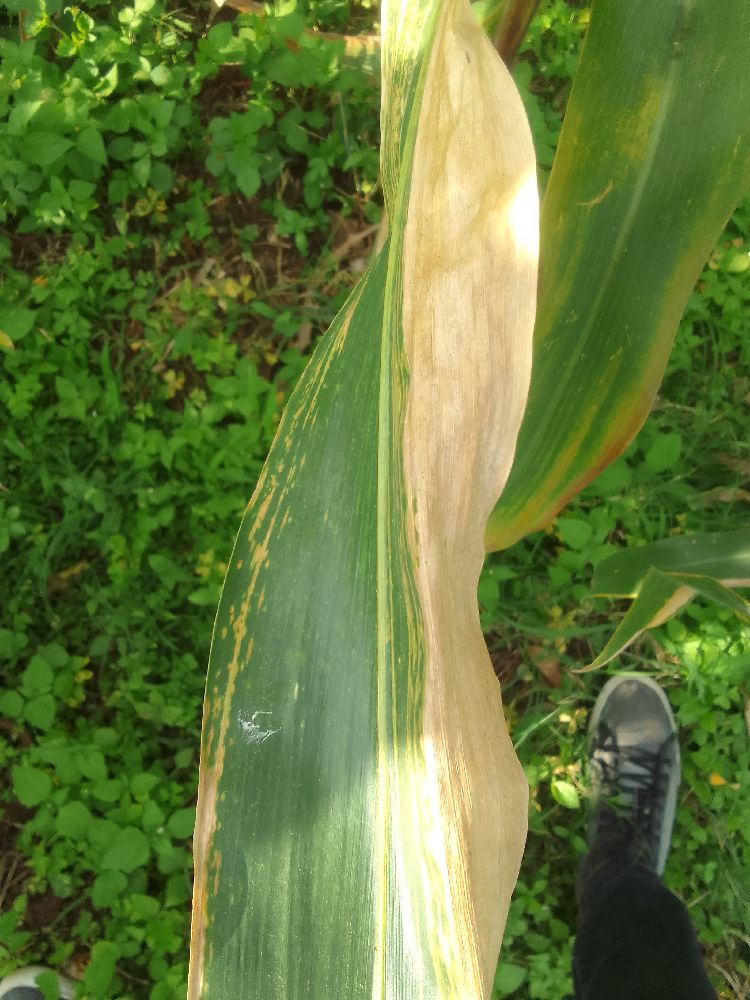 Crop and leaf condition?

maize, maize lethal necrosis
